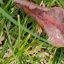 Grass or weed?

grass
